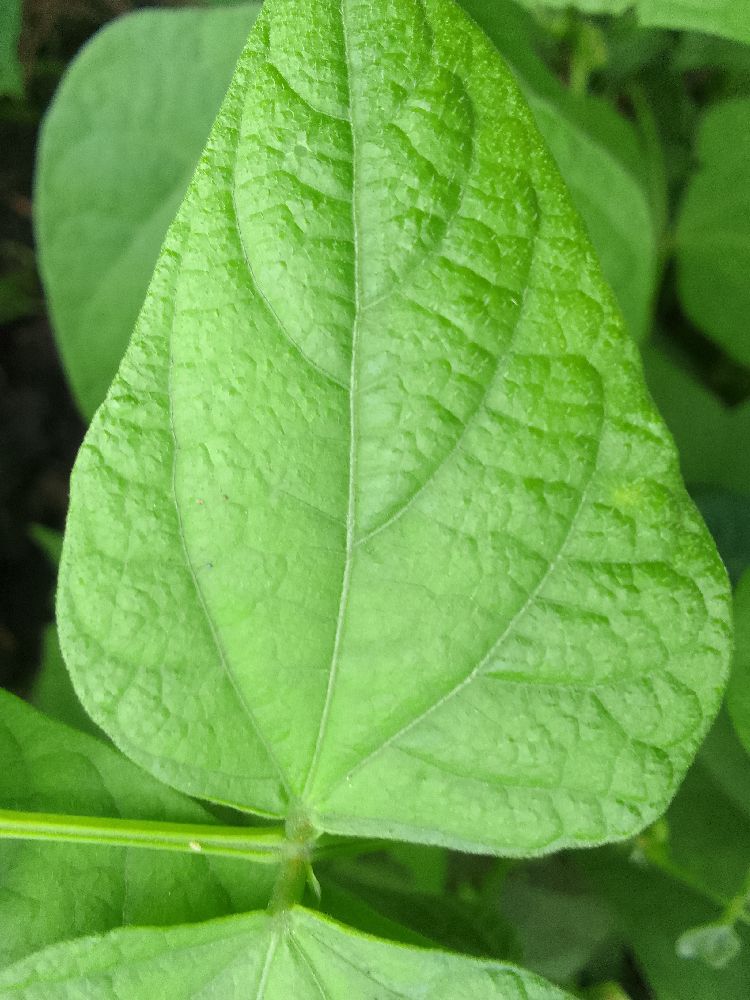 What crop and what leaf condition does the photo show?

common bean, healthy
